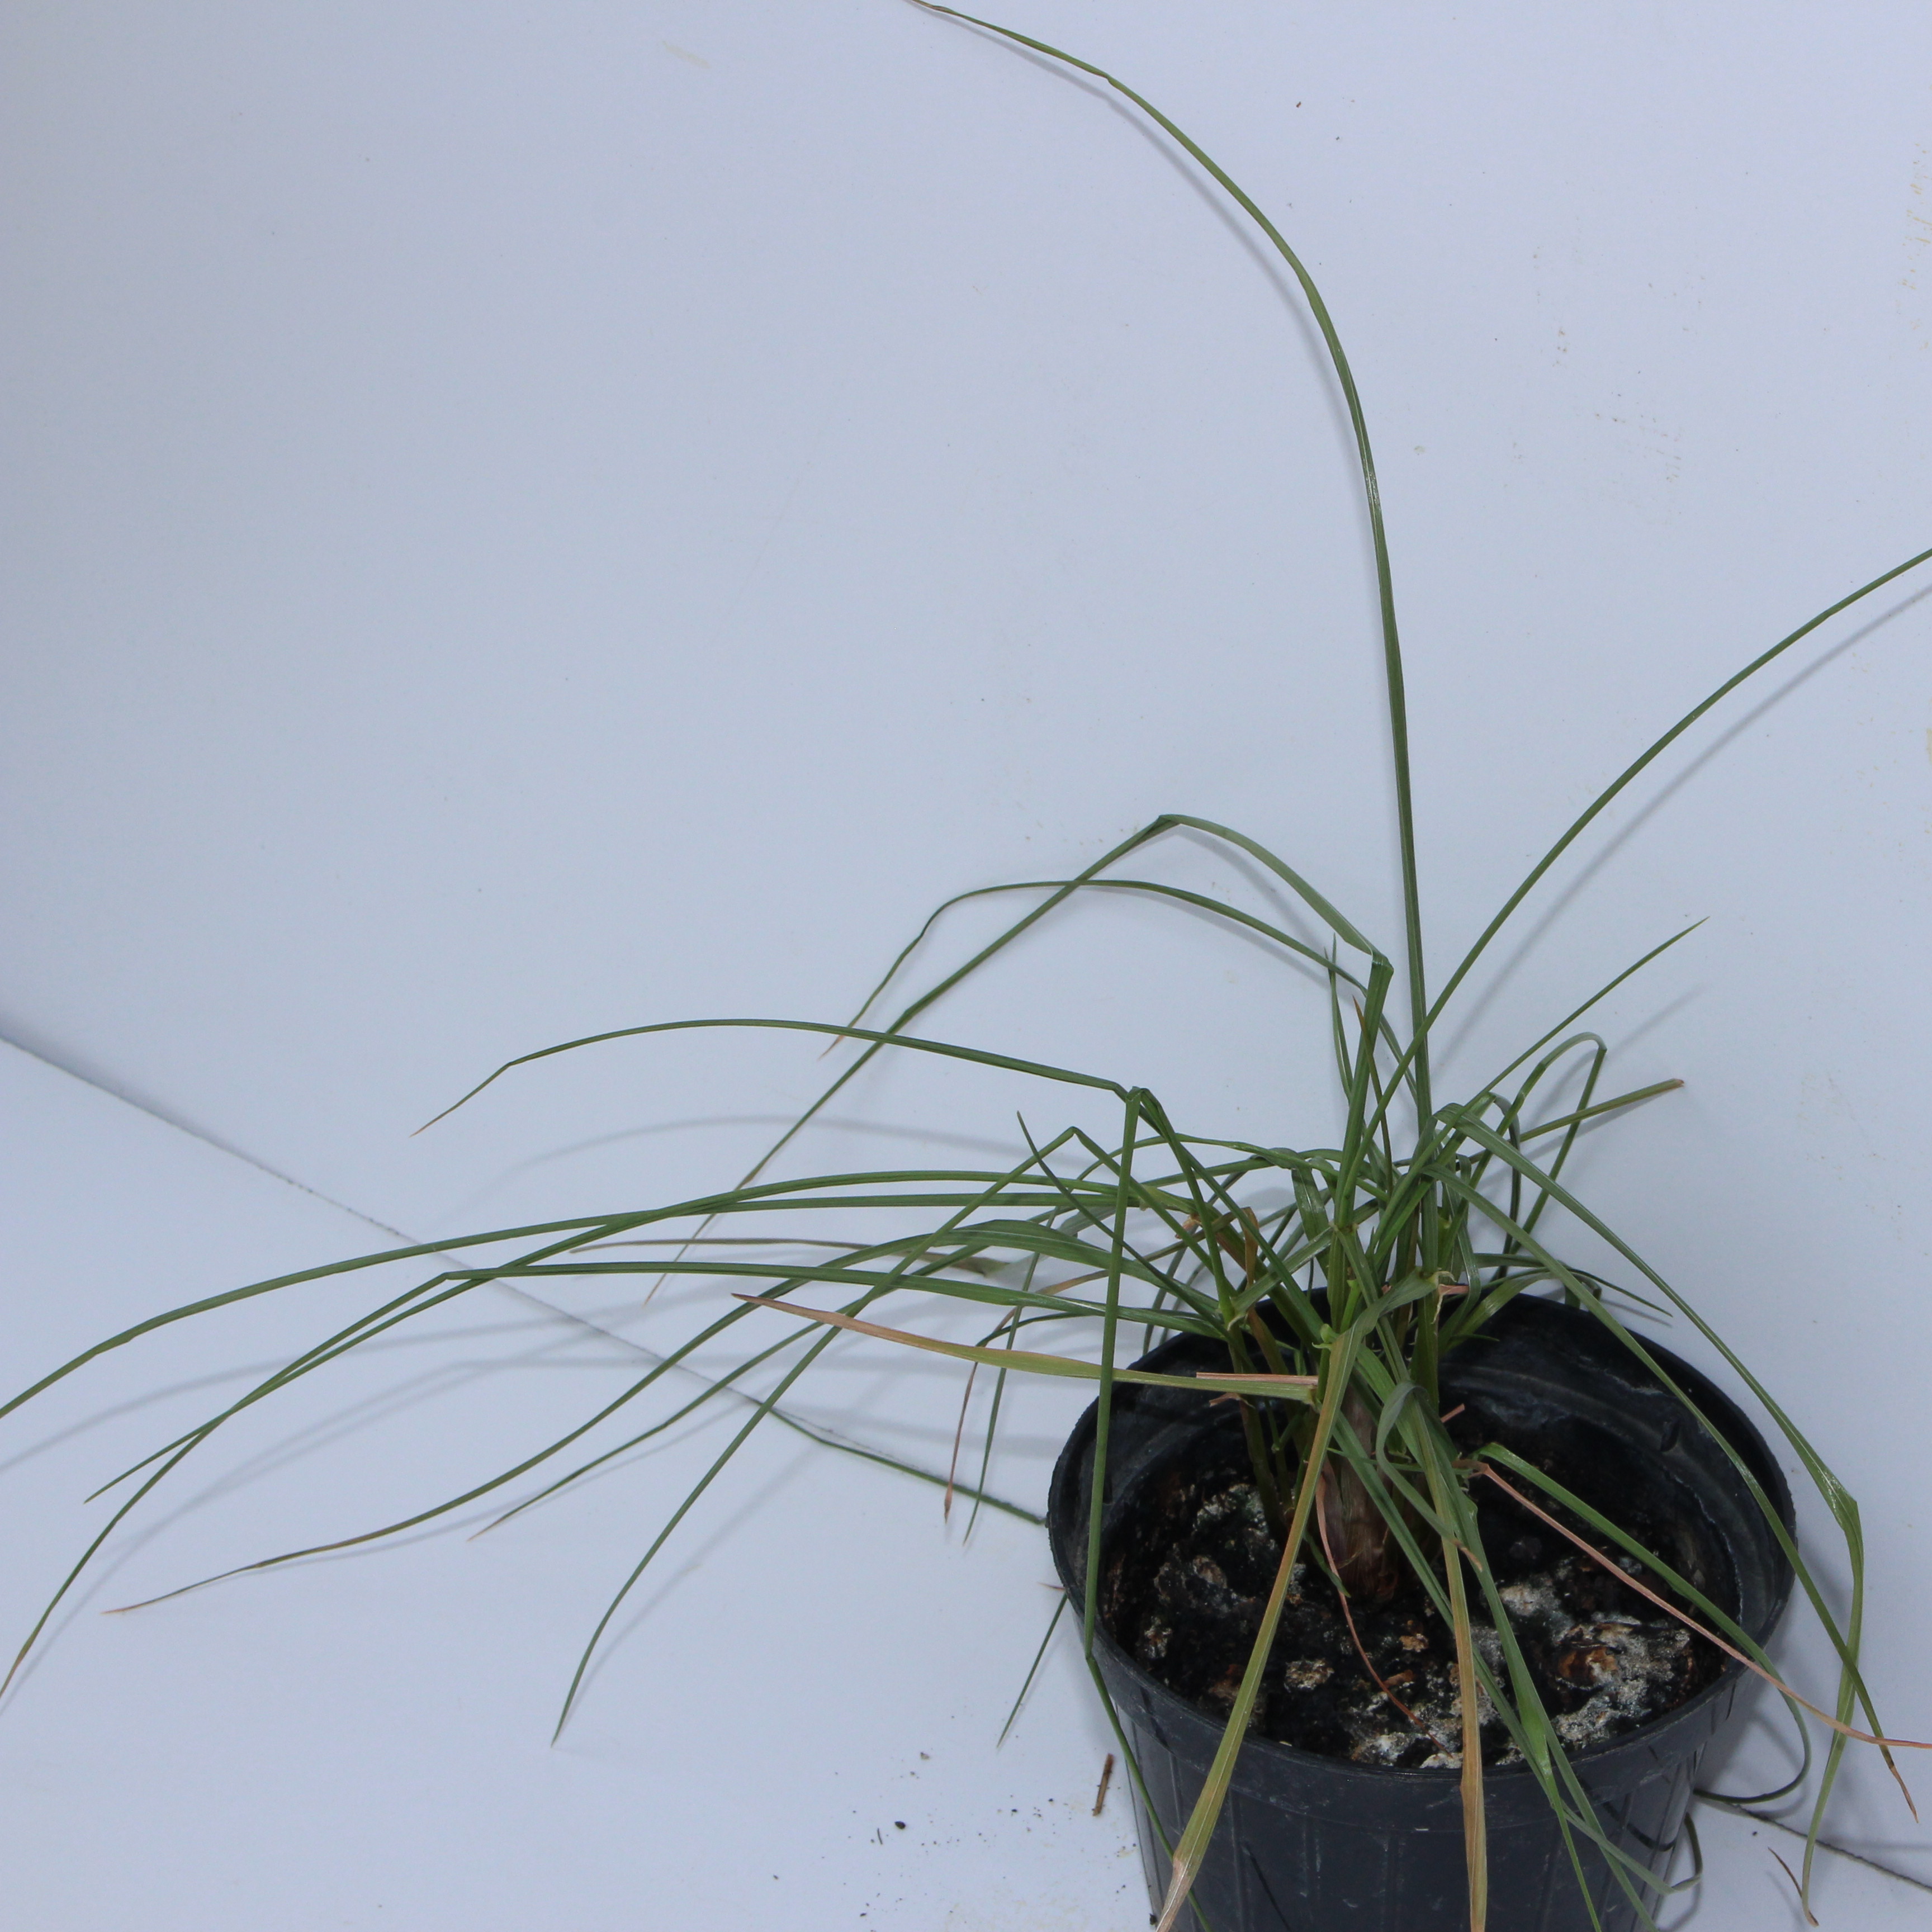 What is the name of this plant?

Lolium multiflorum
